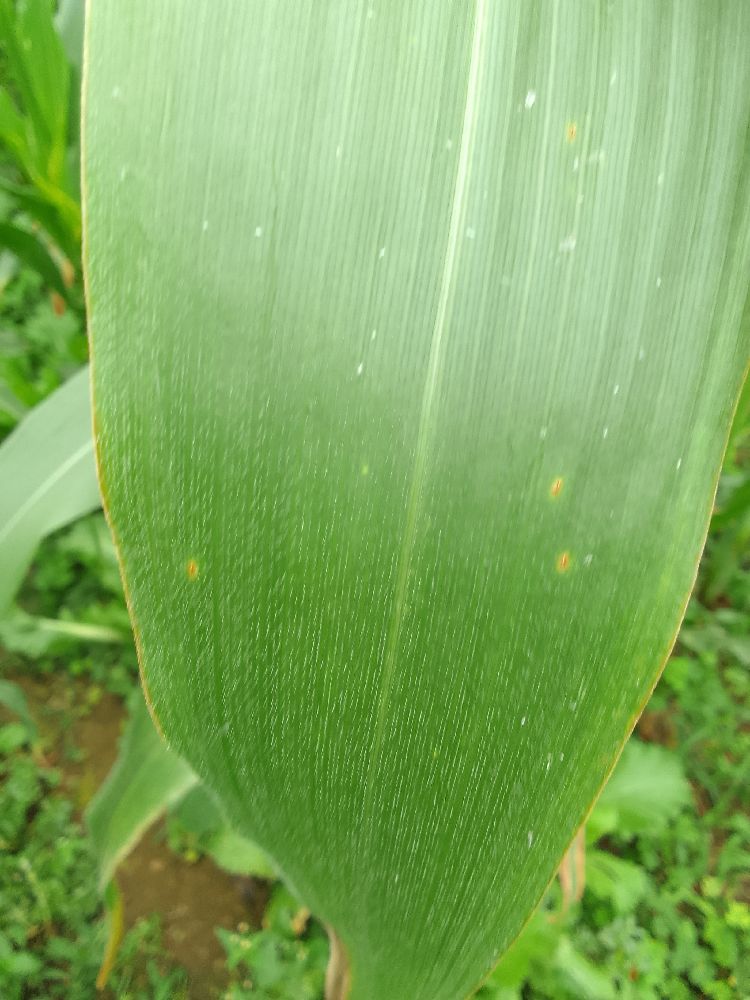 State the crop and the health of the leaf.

maize, healthy
